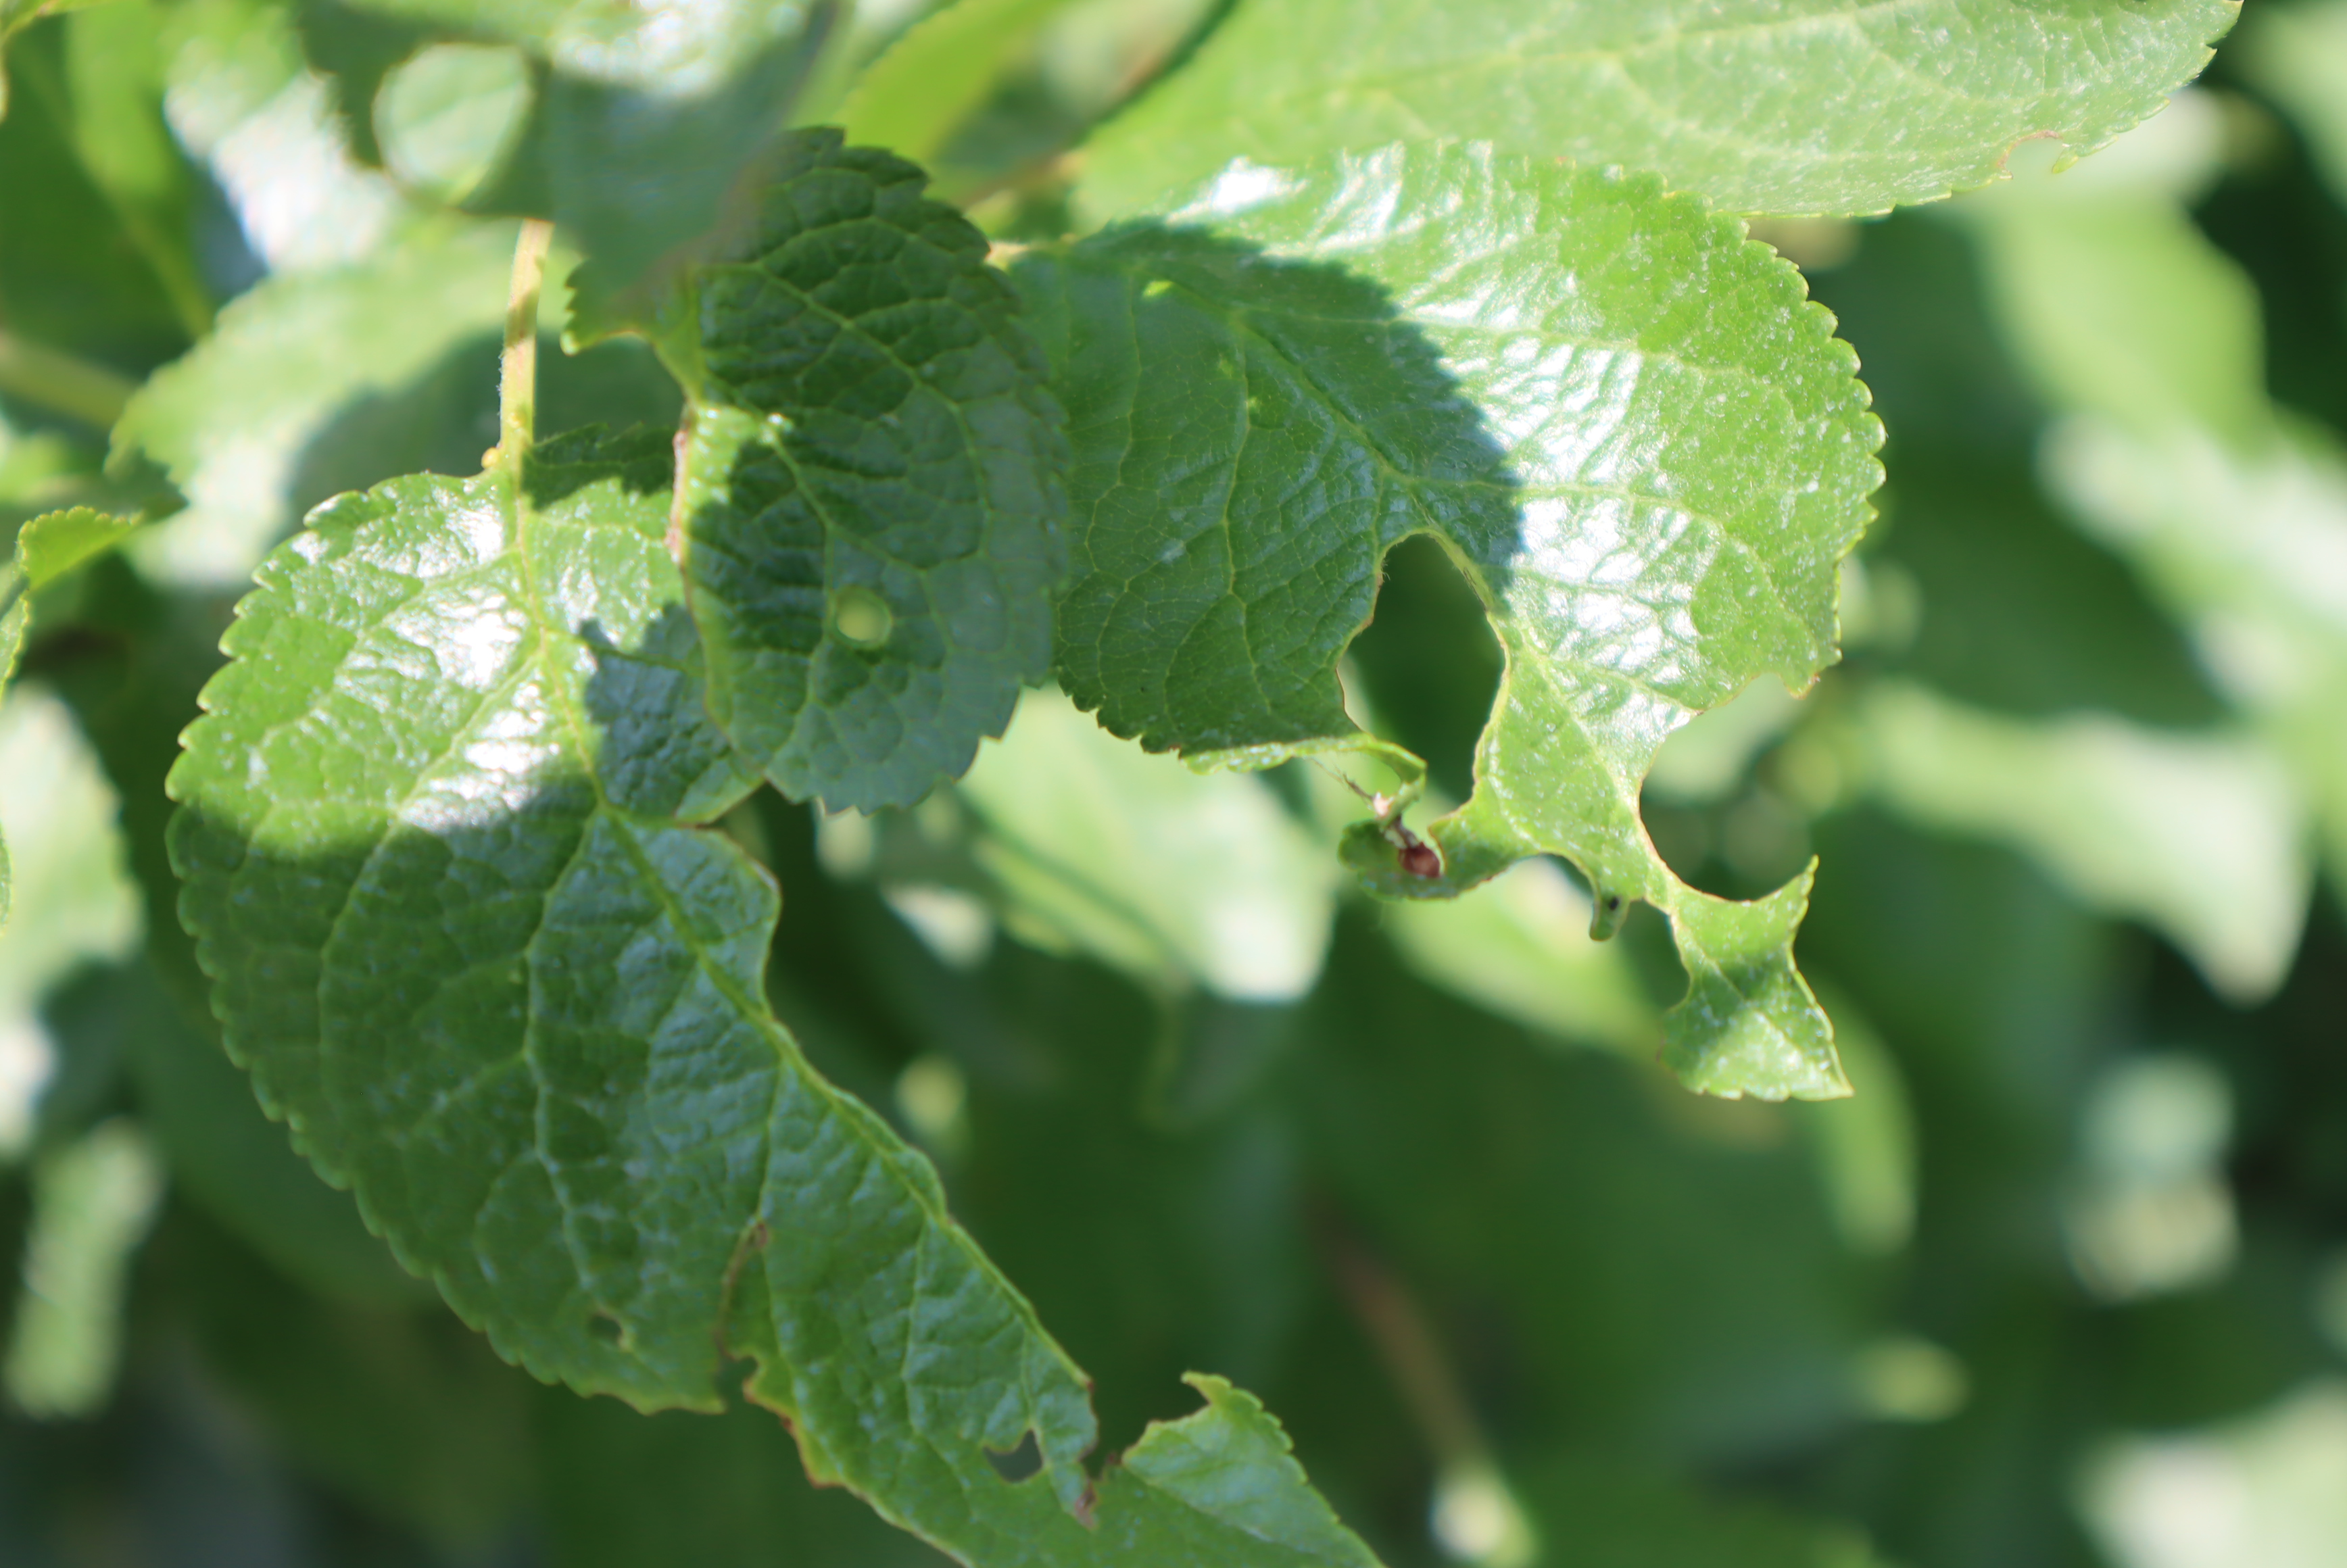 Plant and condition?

plum, phytophagous, shot hole disease
